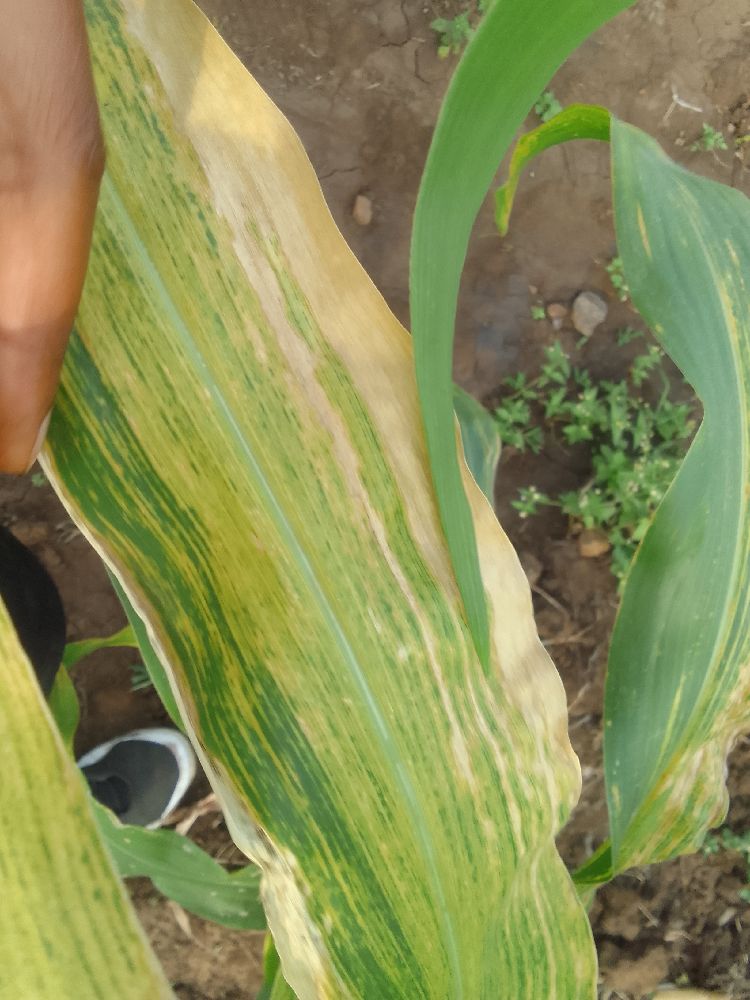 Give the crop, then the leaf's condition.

maize, maize lethal necrosis
